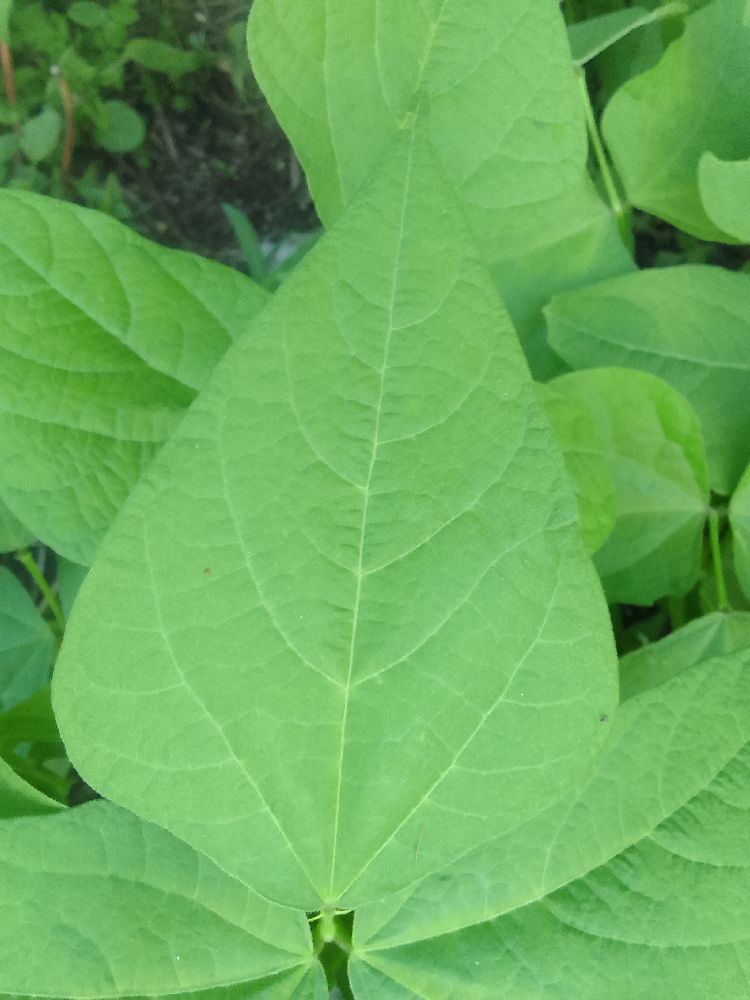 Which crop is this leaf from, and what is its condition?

common bean, healthy
